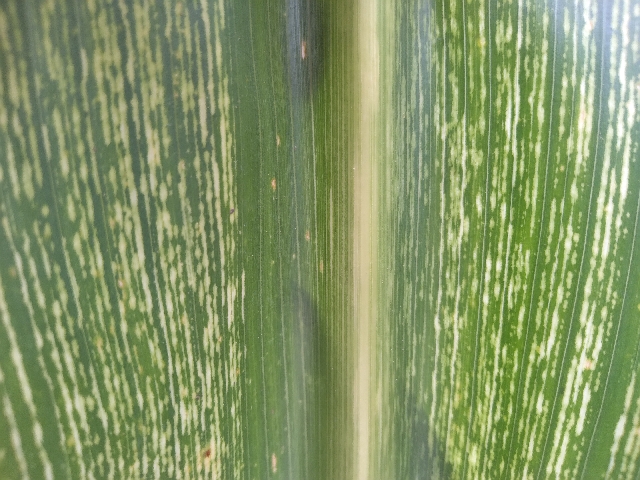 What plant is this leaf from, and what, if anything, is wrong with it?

maize, maize streak virus
